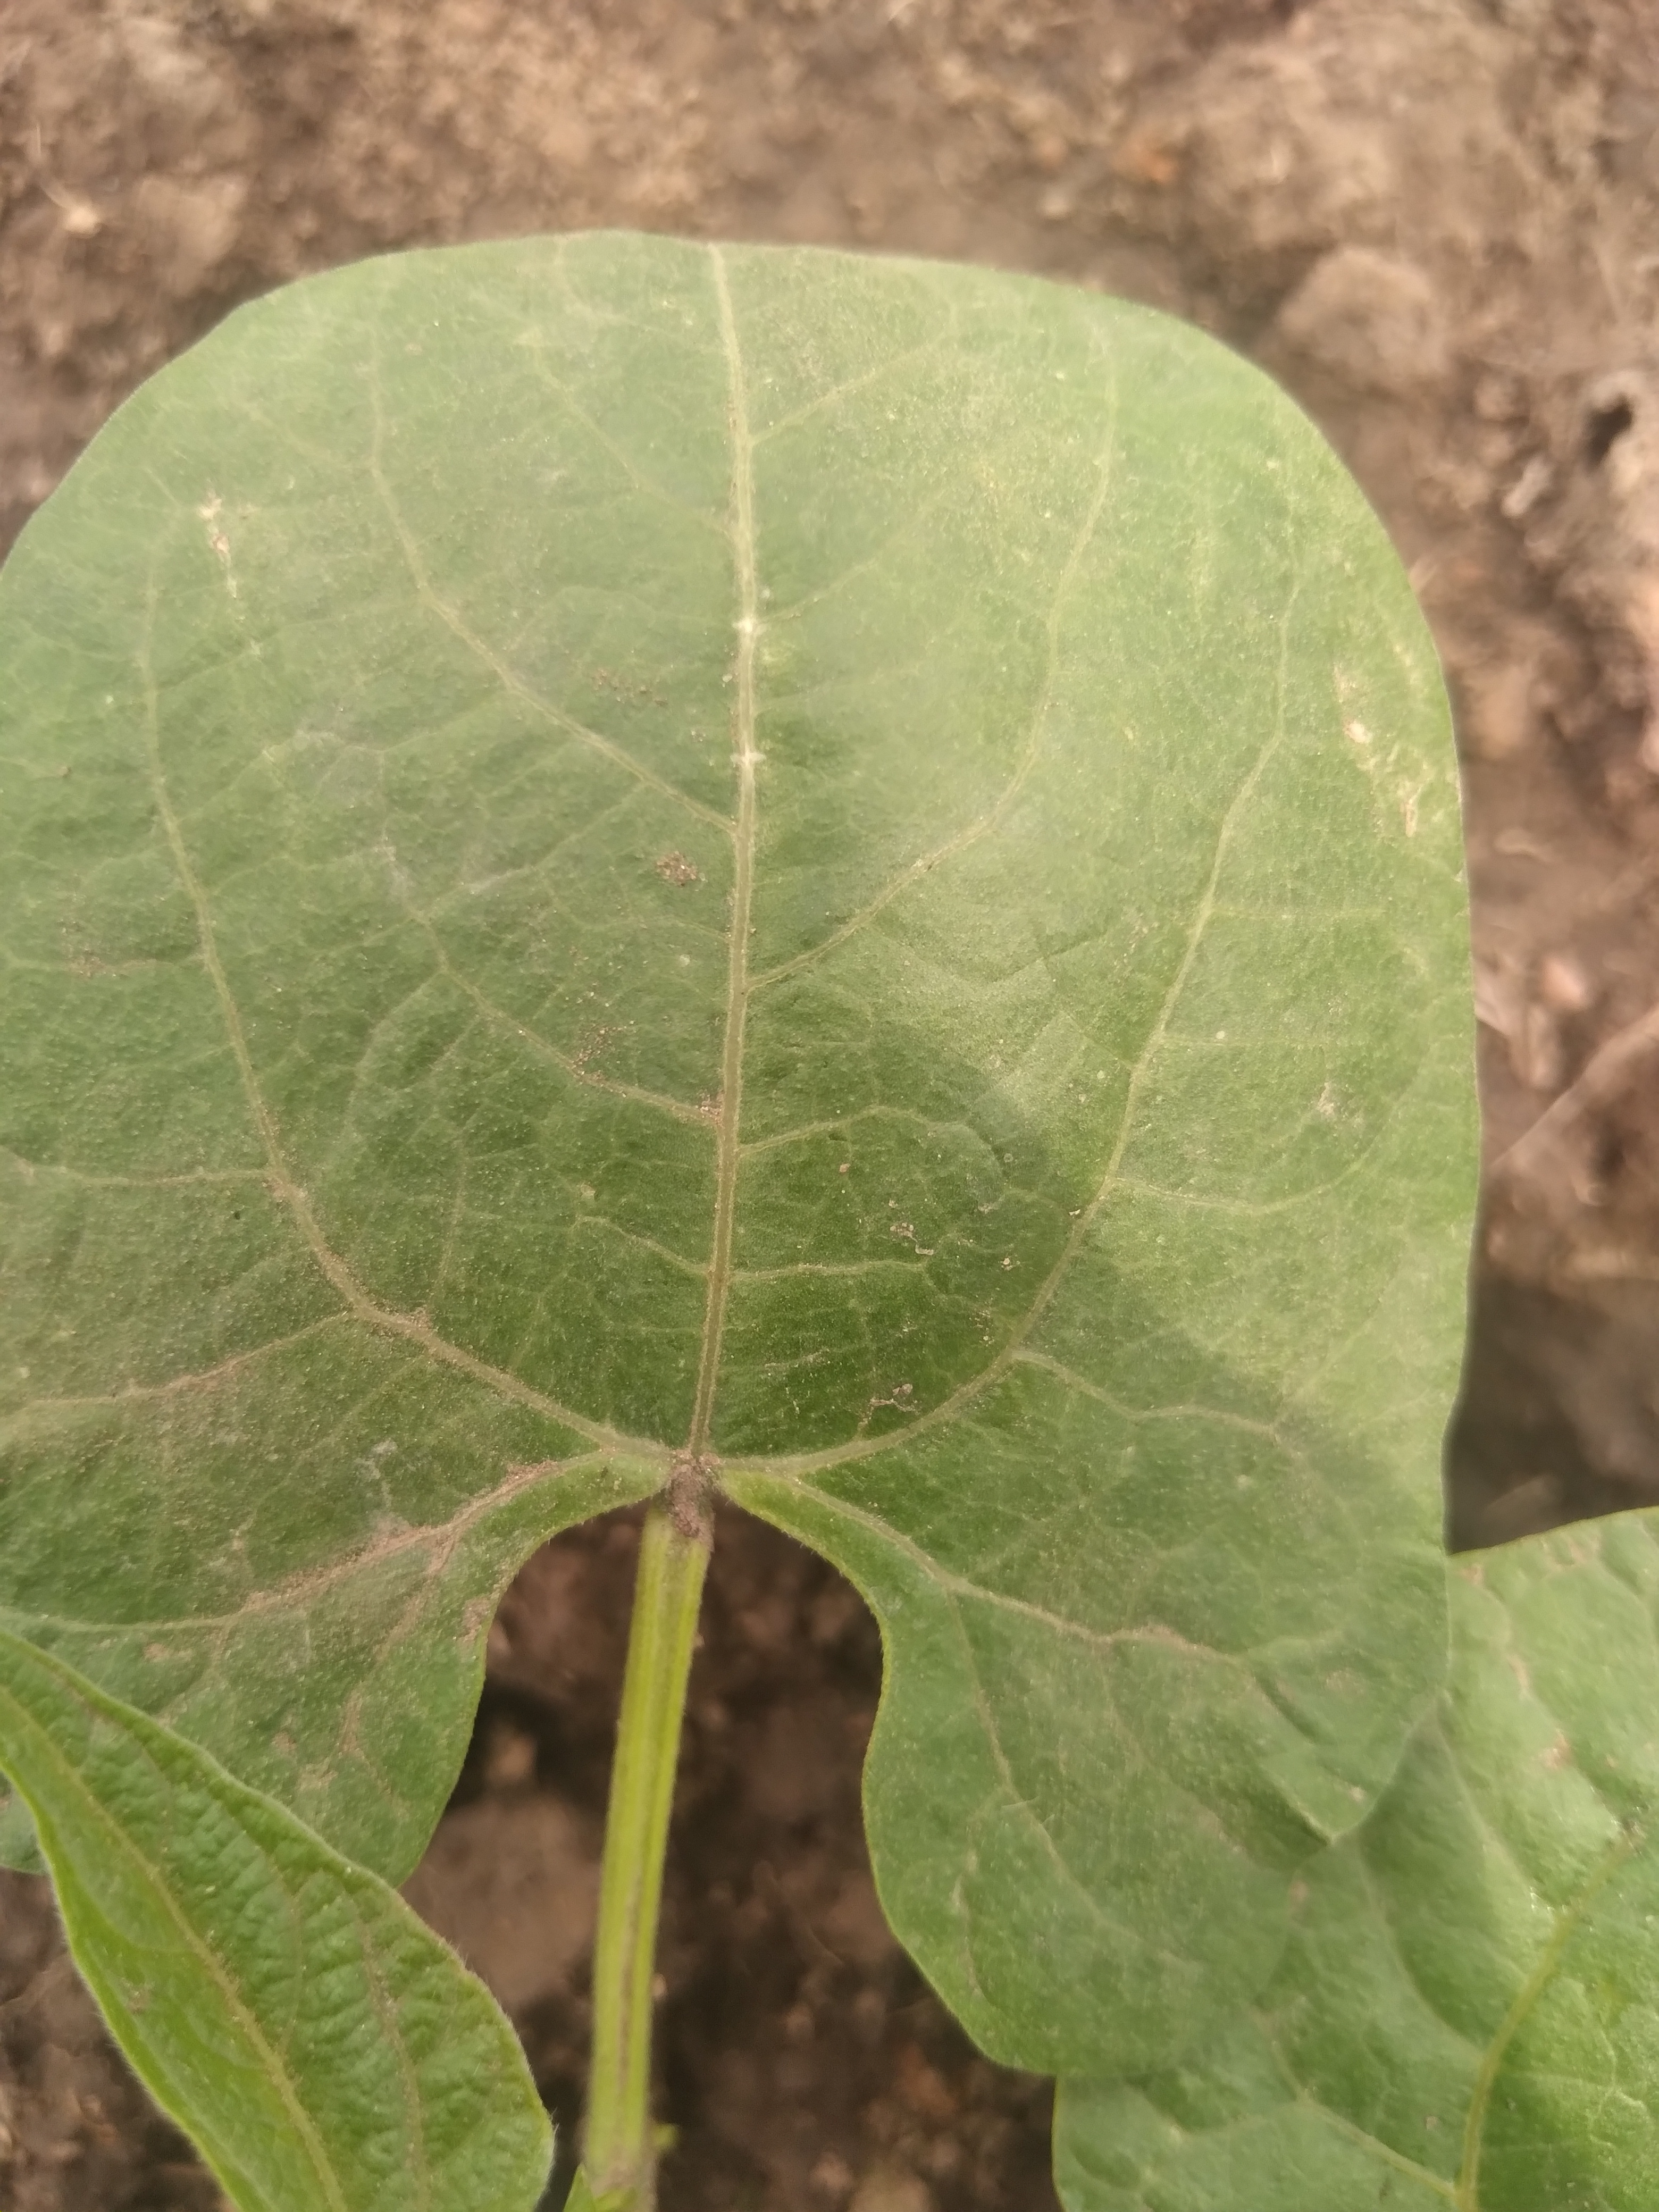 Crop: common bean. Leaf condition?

healthy
